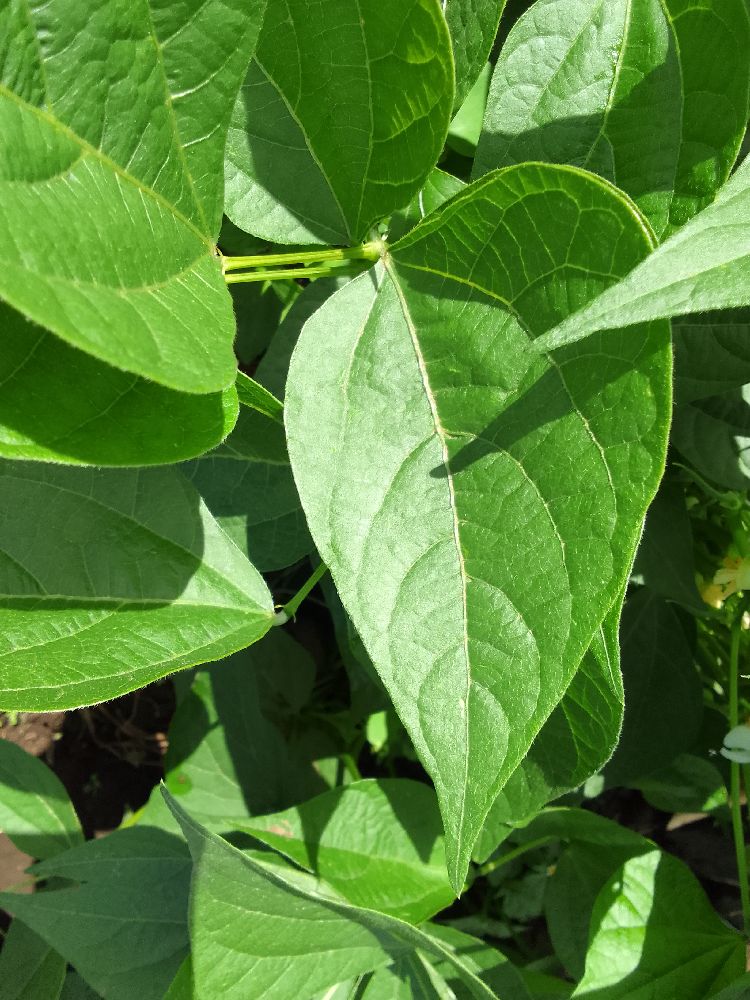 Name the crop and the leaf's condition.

common bean, healthy
